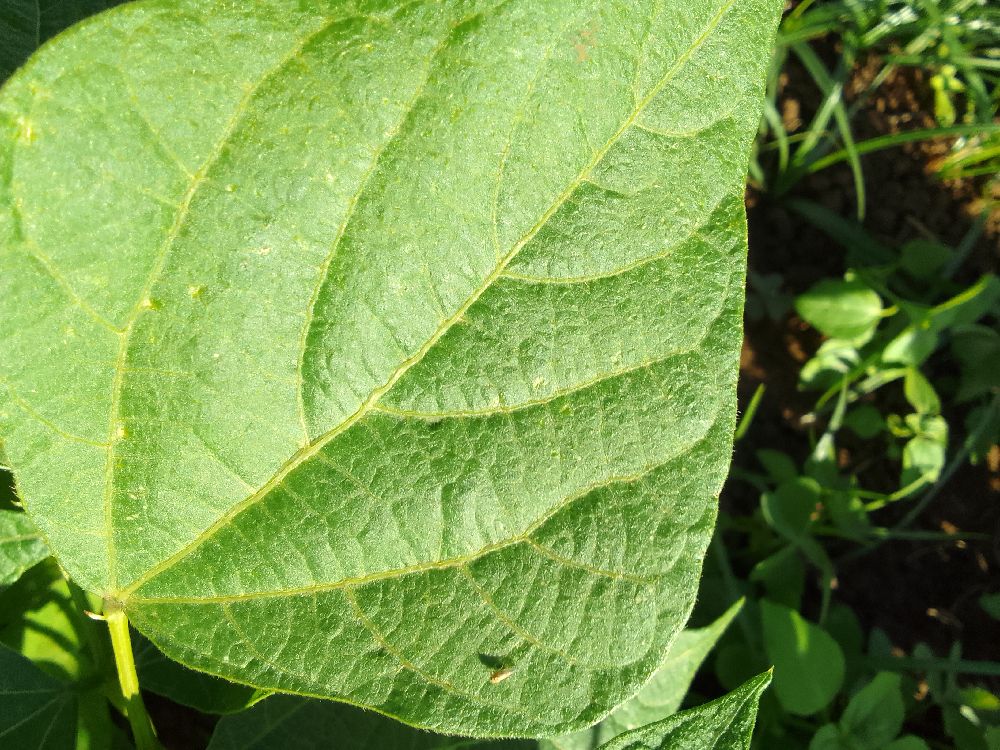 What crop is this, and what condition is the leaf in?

common bean, healthy
